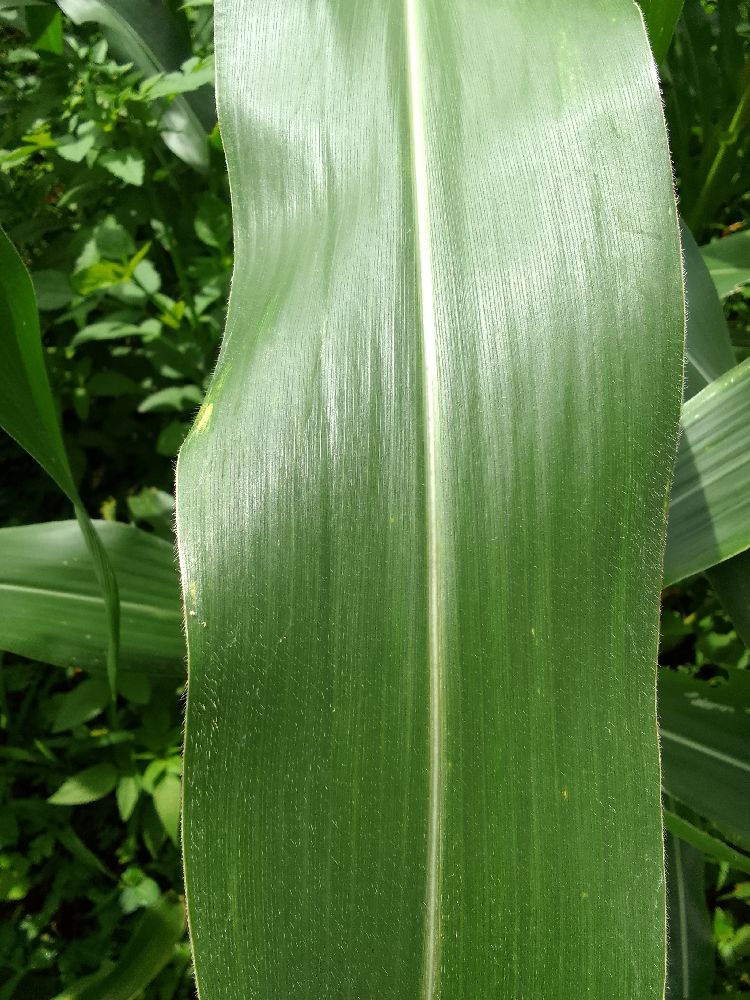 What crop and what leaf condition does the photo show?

maize, healthy
